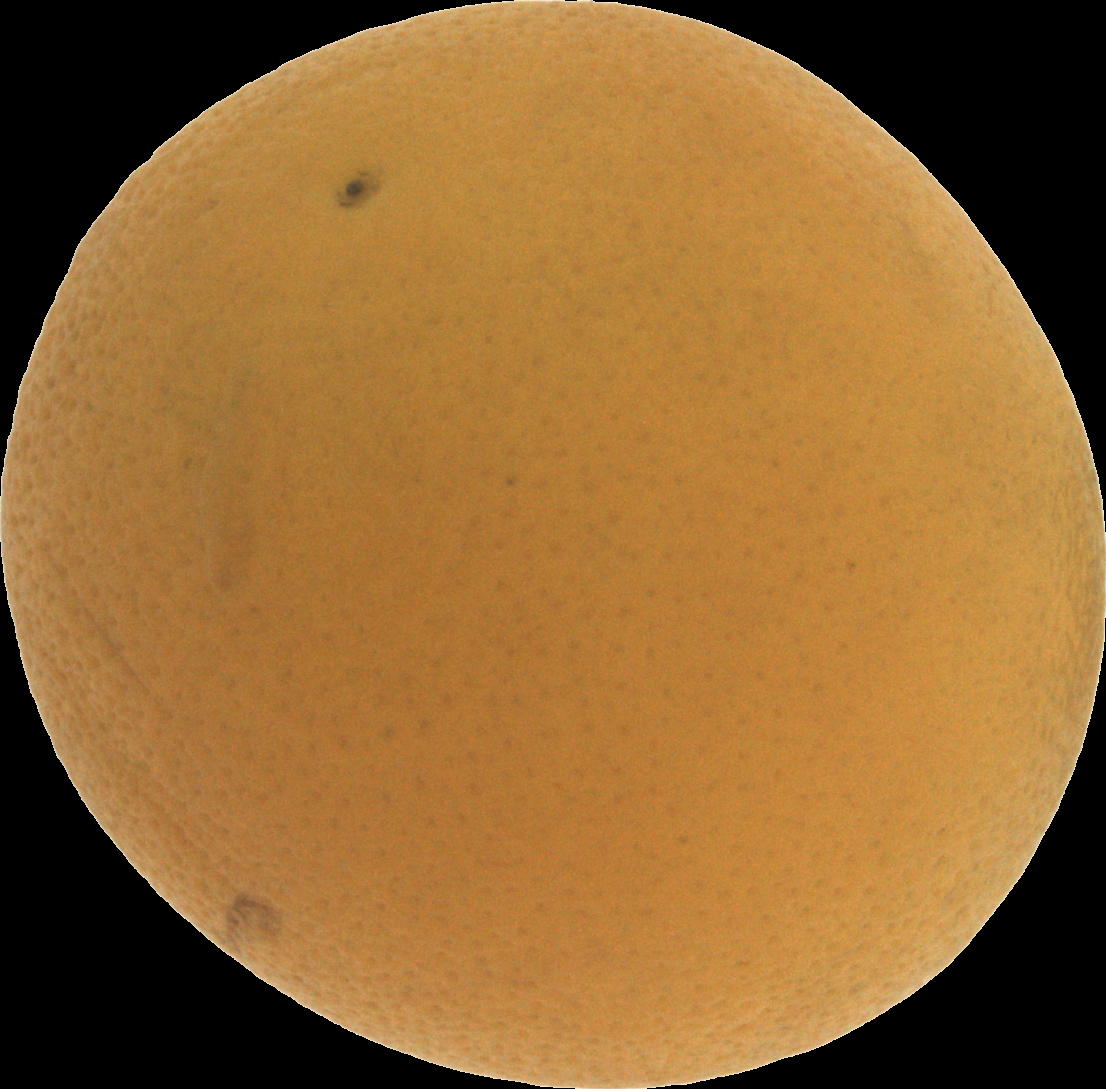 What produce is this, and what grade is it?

orange, bad
